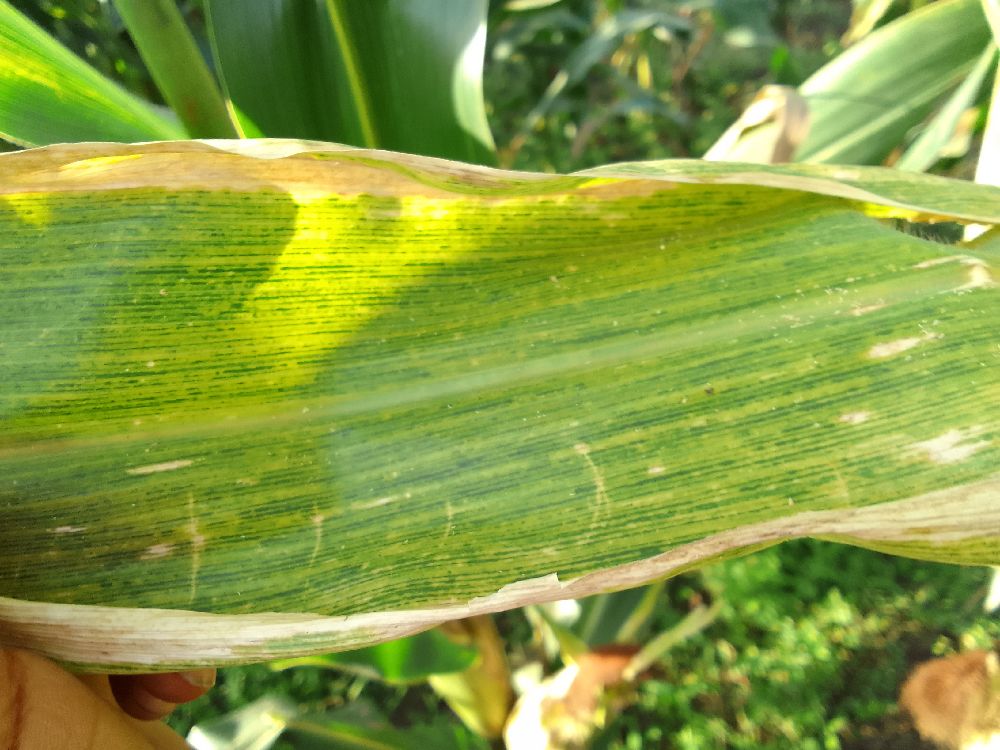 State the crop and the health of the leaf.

maize, maize lethal necrosis
